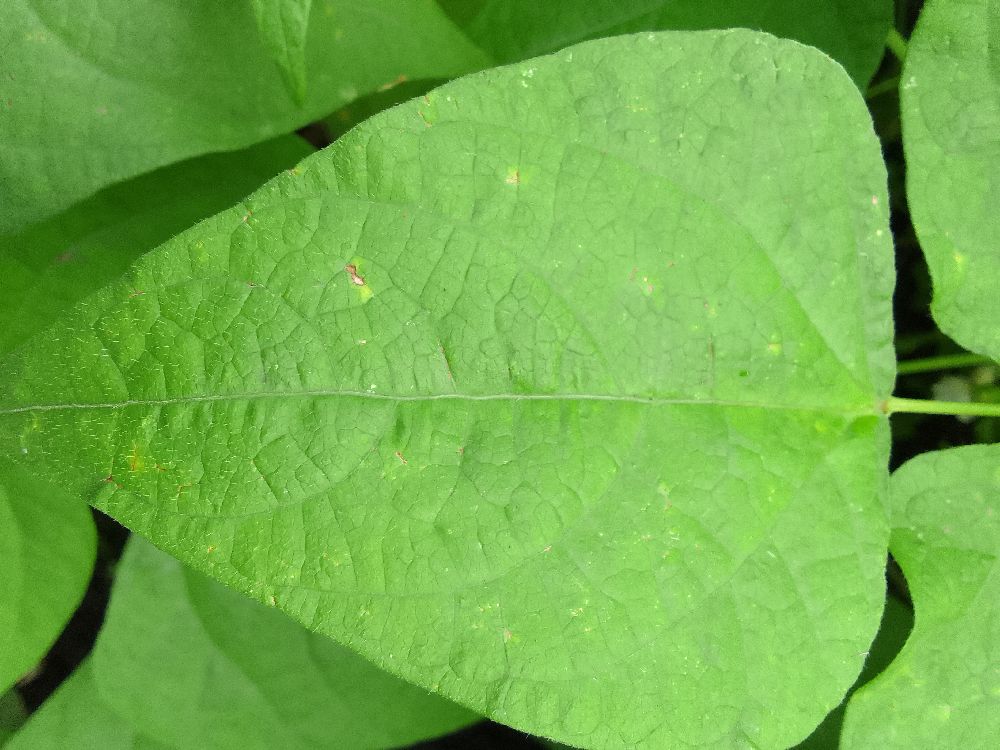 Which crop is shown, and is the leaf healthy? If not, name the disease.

common bean, healthy
